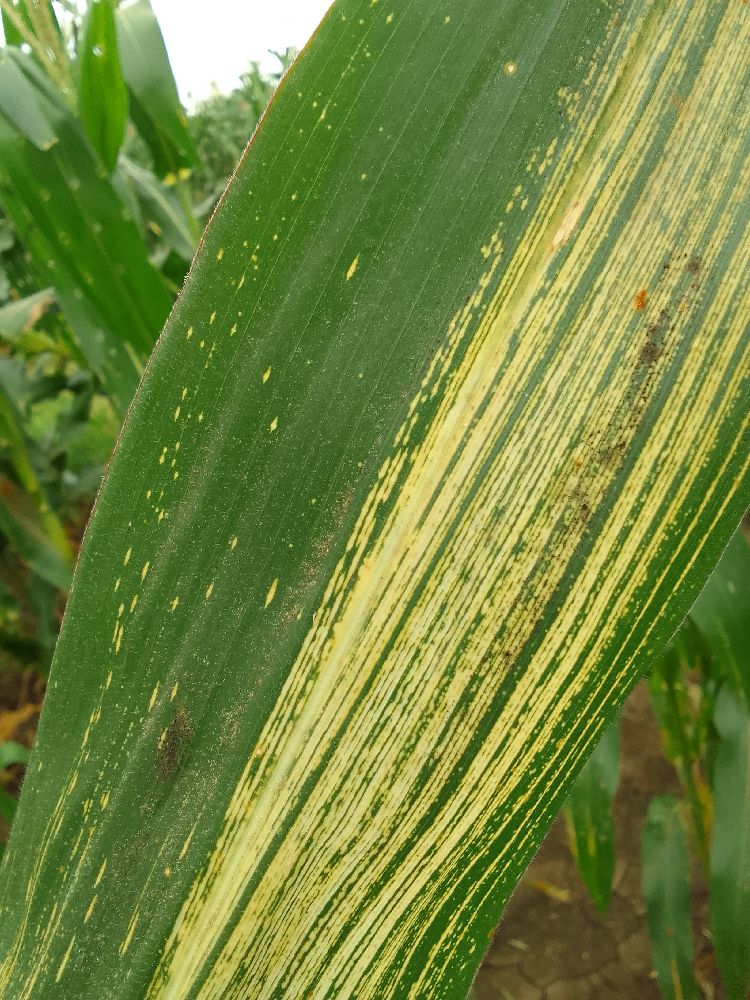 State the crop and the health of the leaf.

maize, maize streak virus
